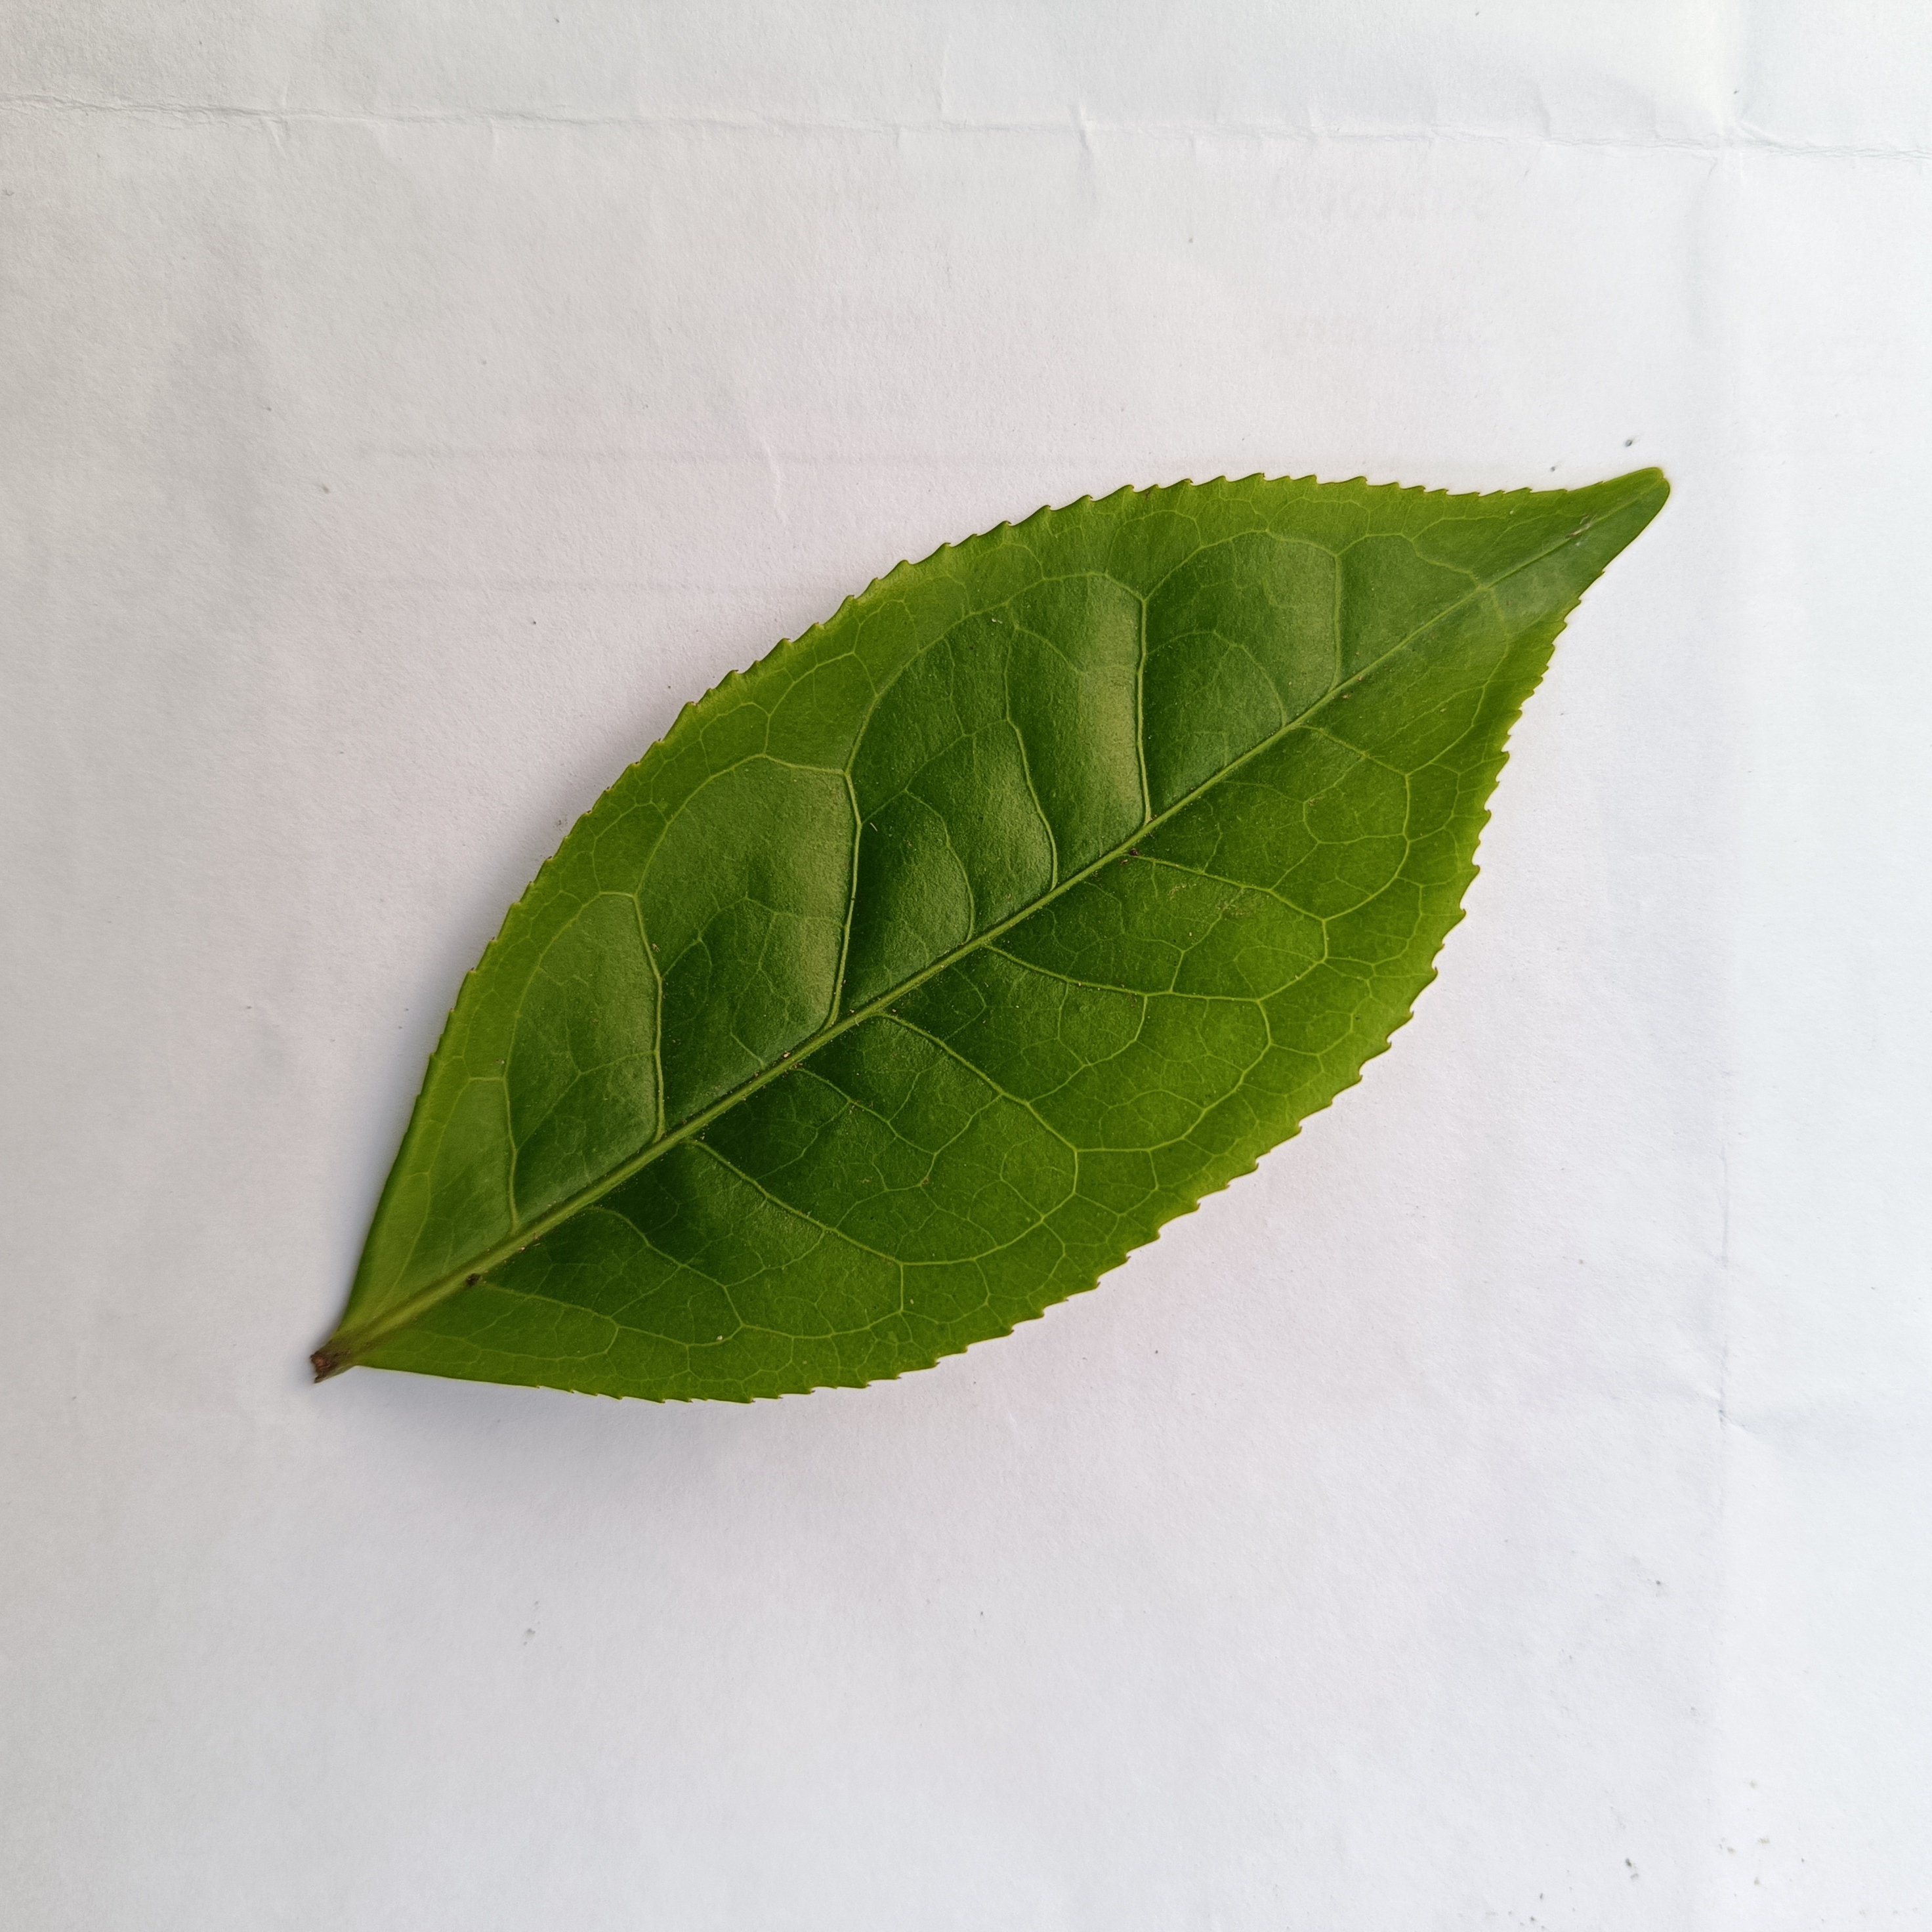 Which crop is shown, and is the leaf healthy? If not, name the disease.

tea, healthy
